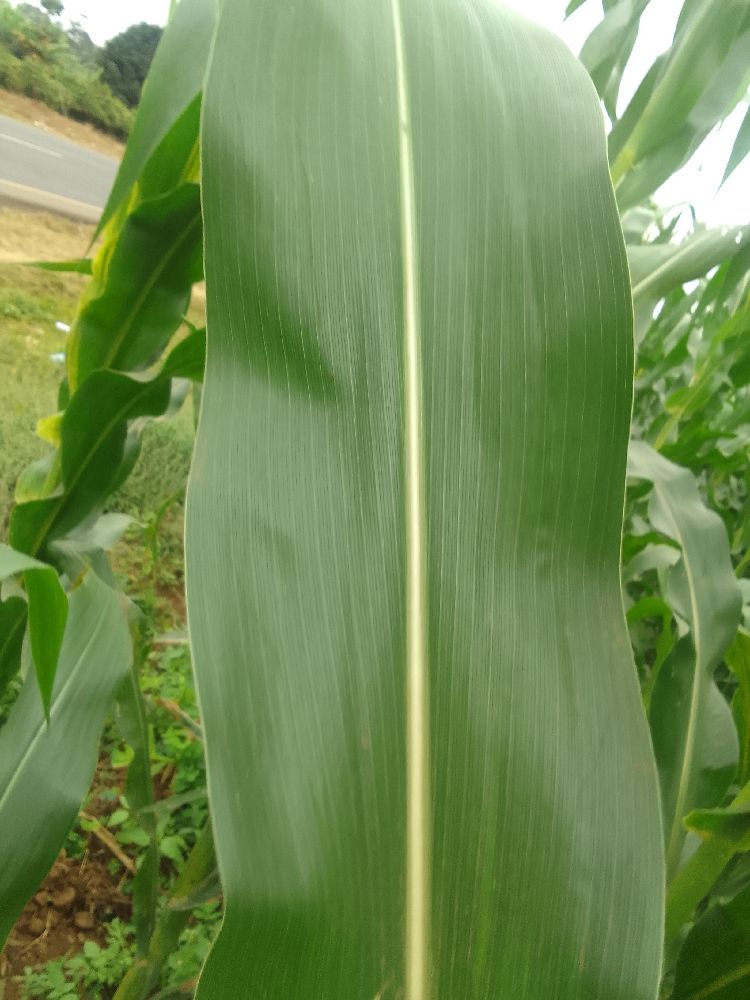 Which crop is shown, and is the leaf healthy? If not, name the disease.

maize, healthy
